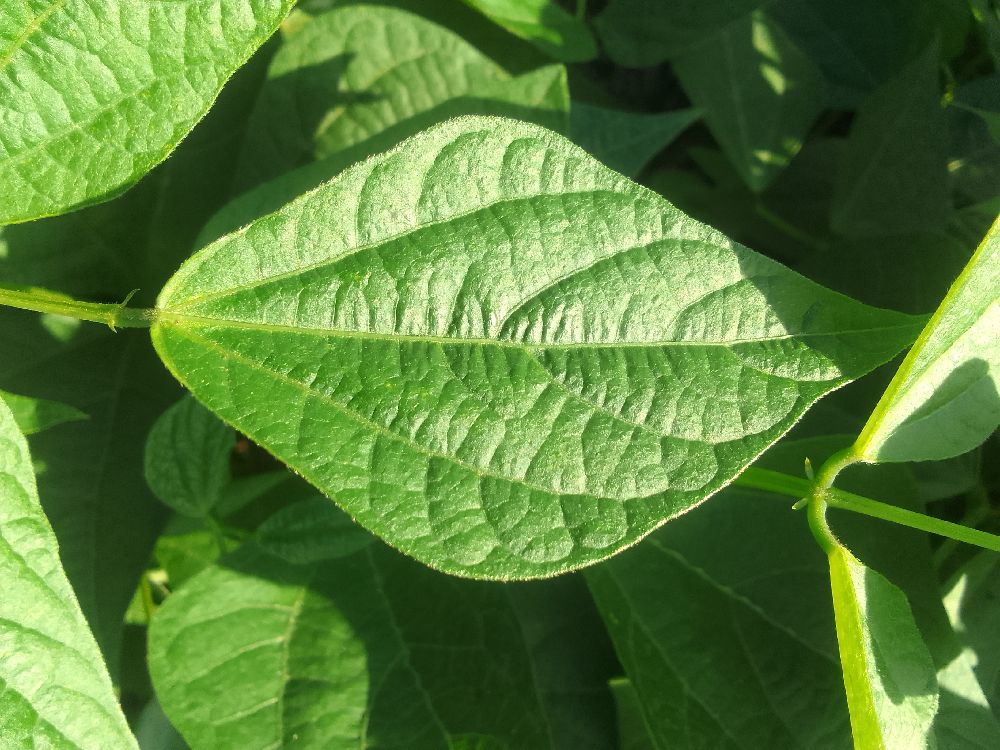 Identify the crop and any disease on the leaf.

common bean, healthy
